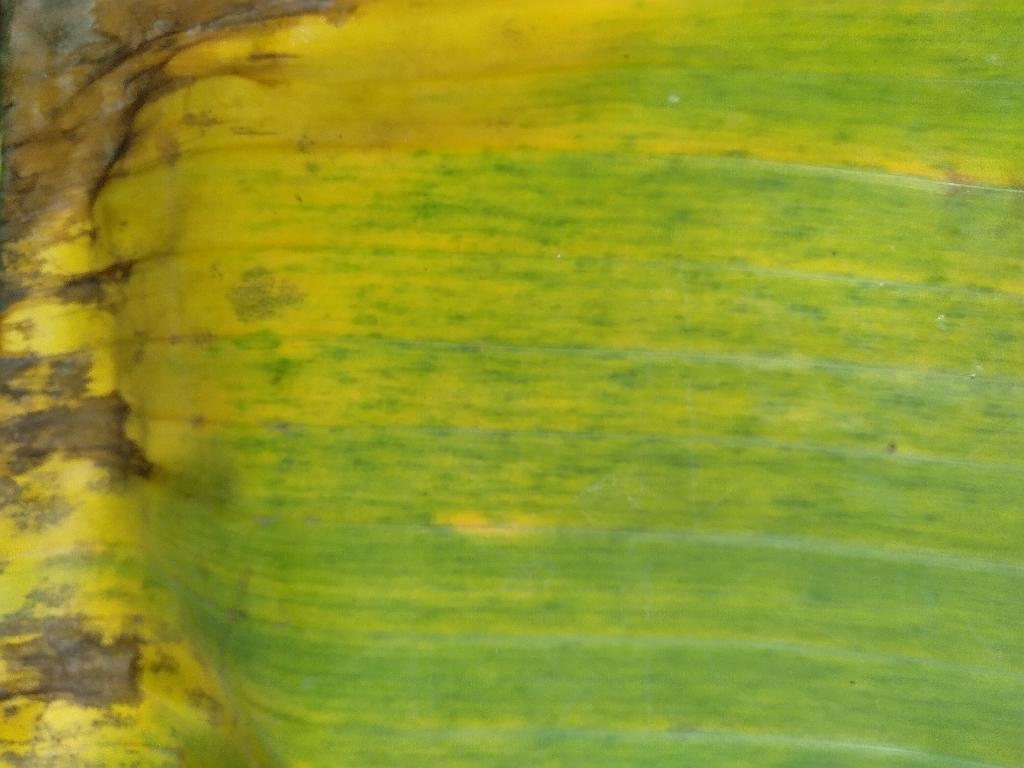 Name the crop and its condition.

banana, fusarium wilt race 1
